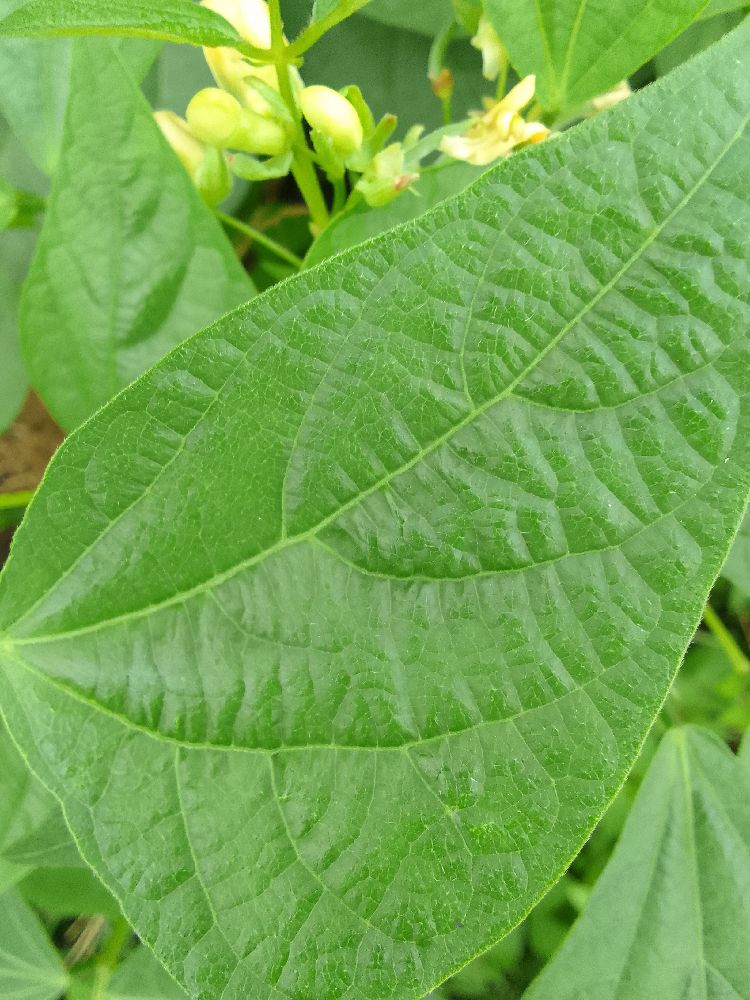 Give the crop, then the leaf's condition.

common bean, healthy
